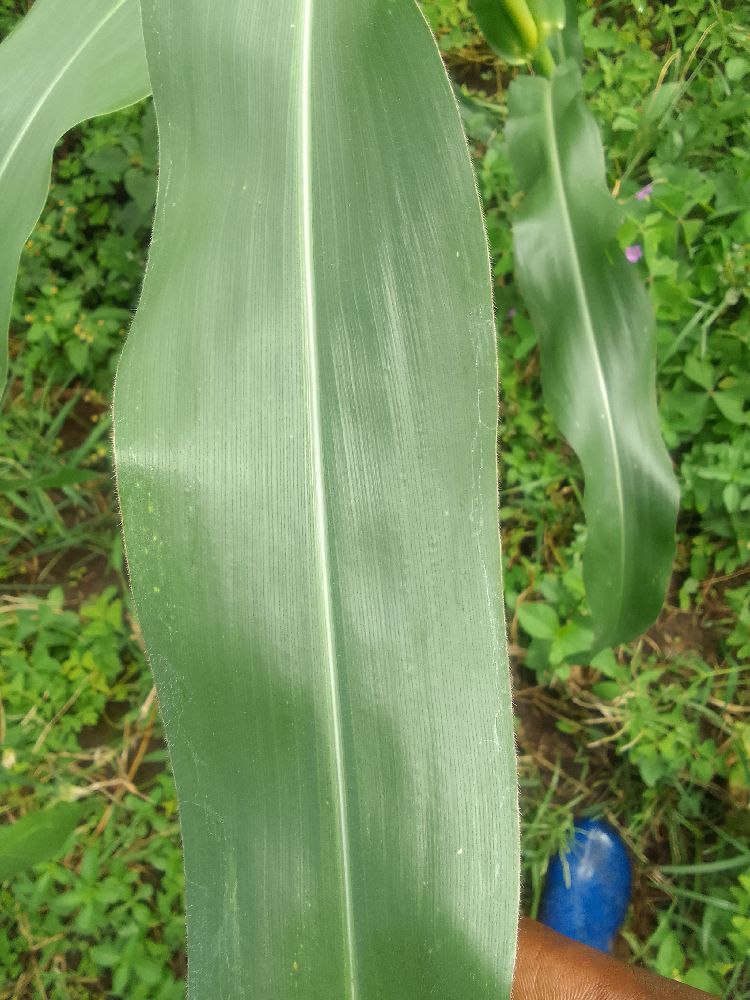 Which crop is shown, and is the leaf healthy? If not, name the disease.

maize, healthy
